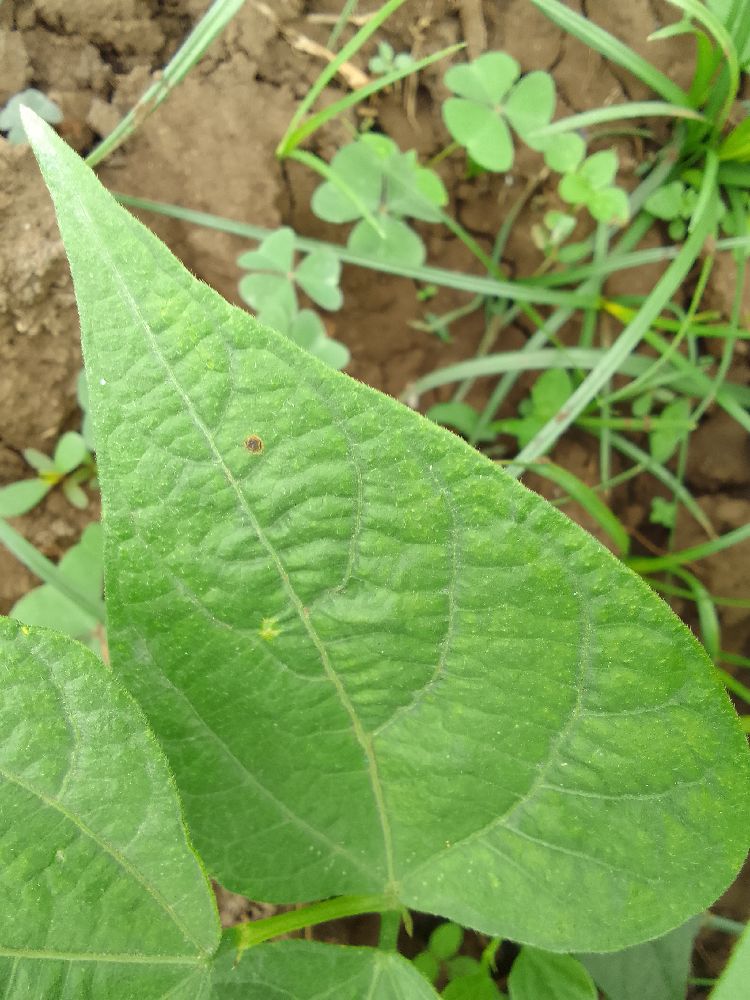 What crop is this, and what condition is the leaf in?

common bean, healthy
